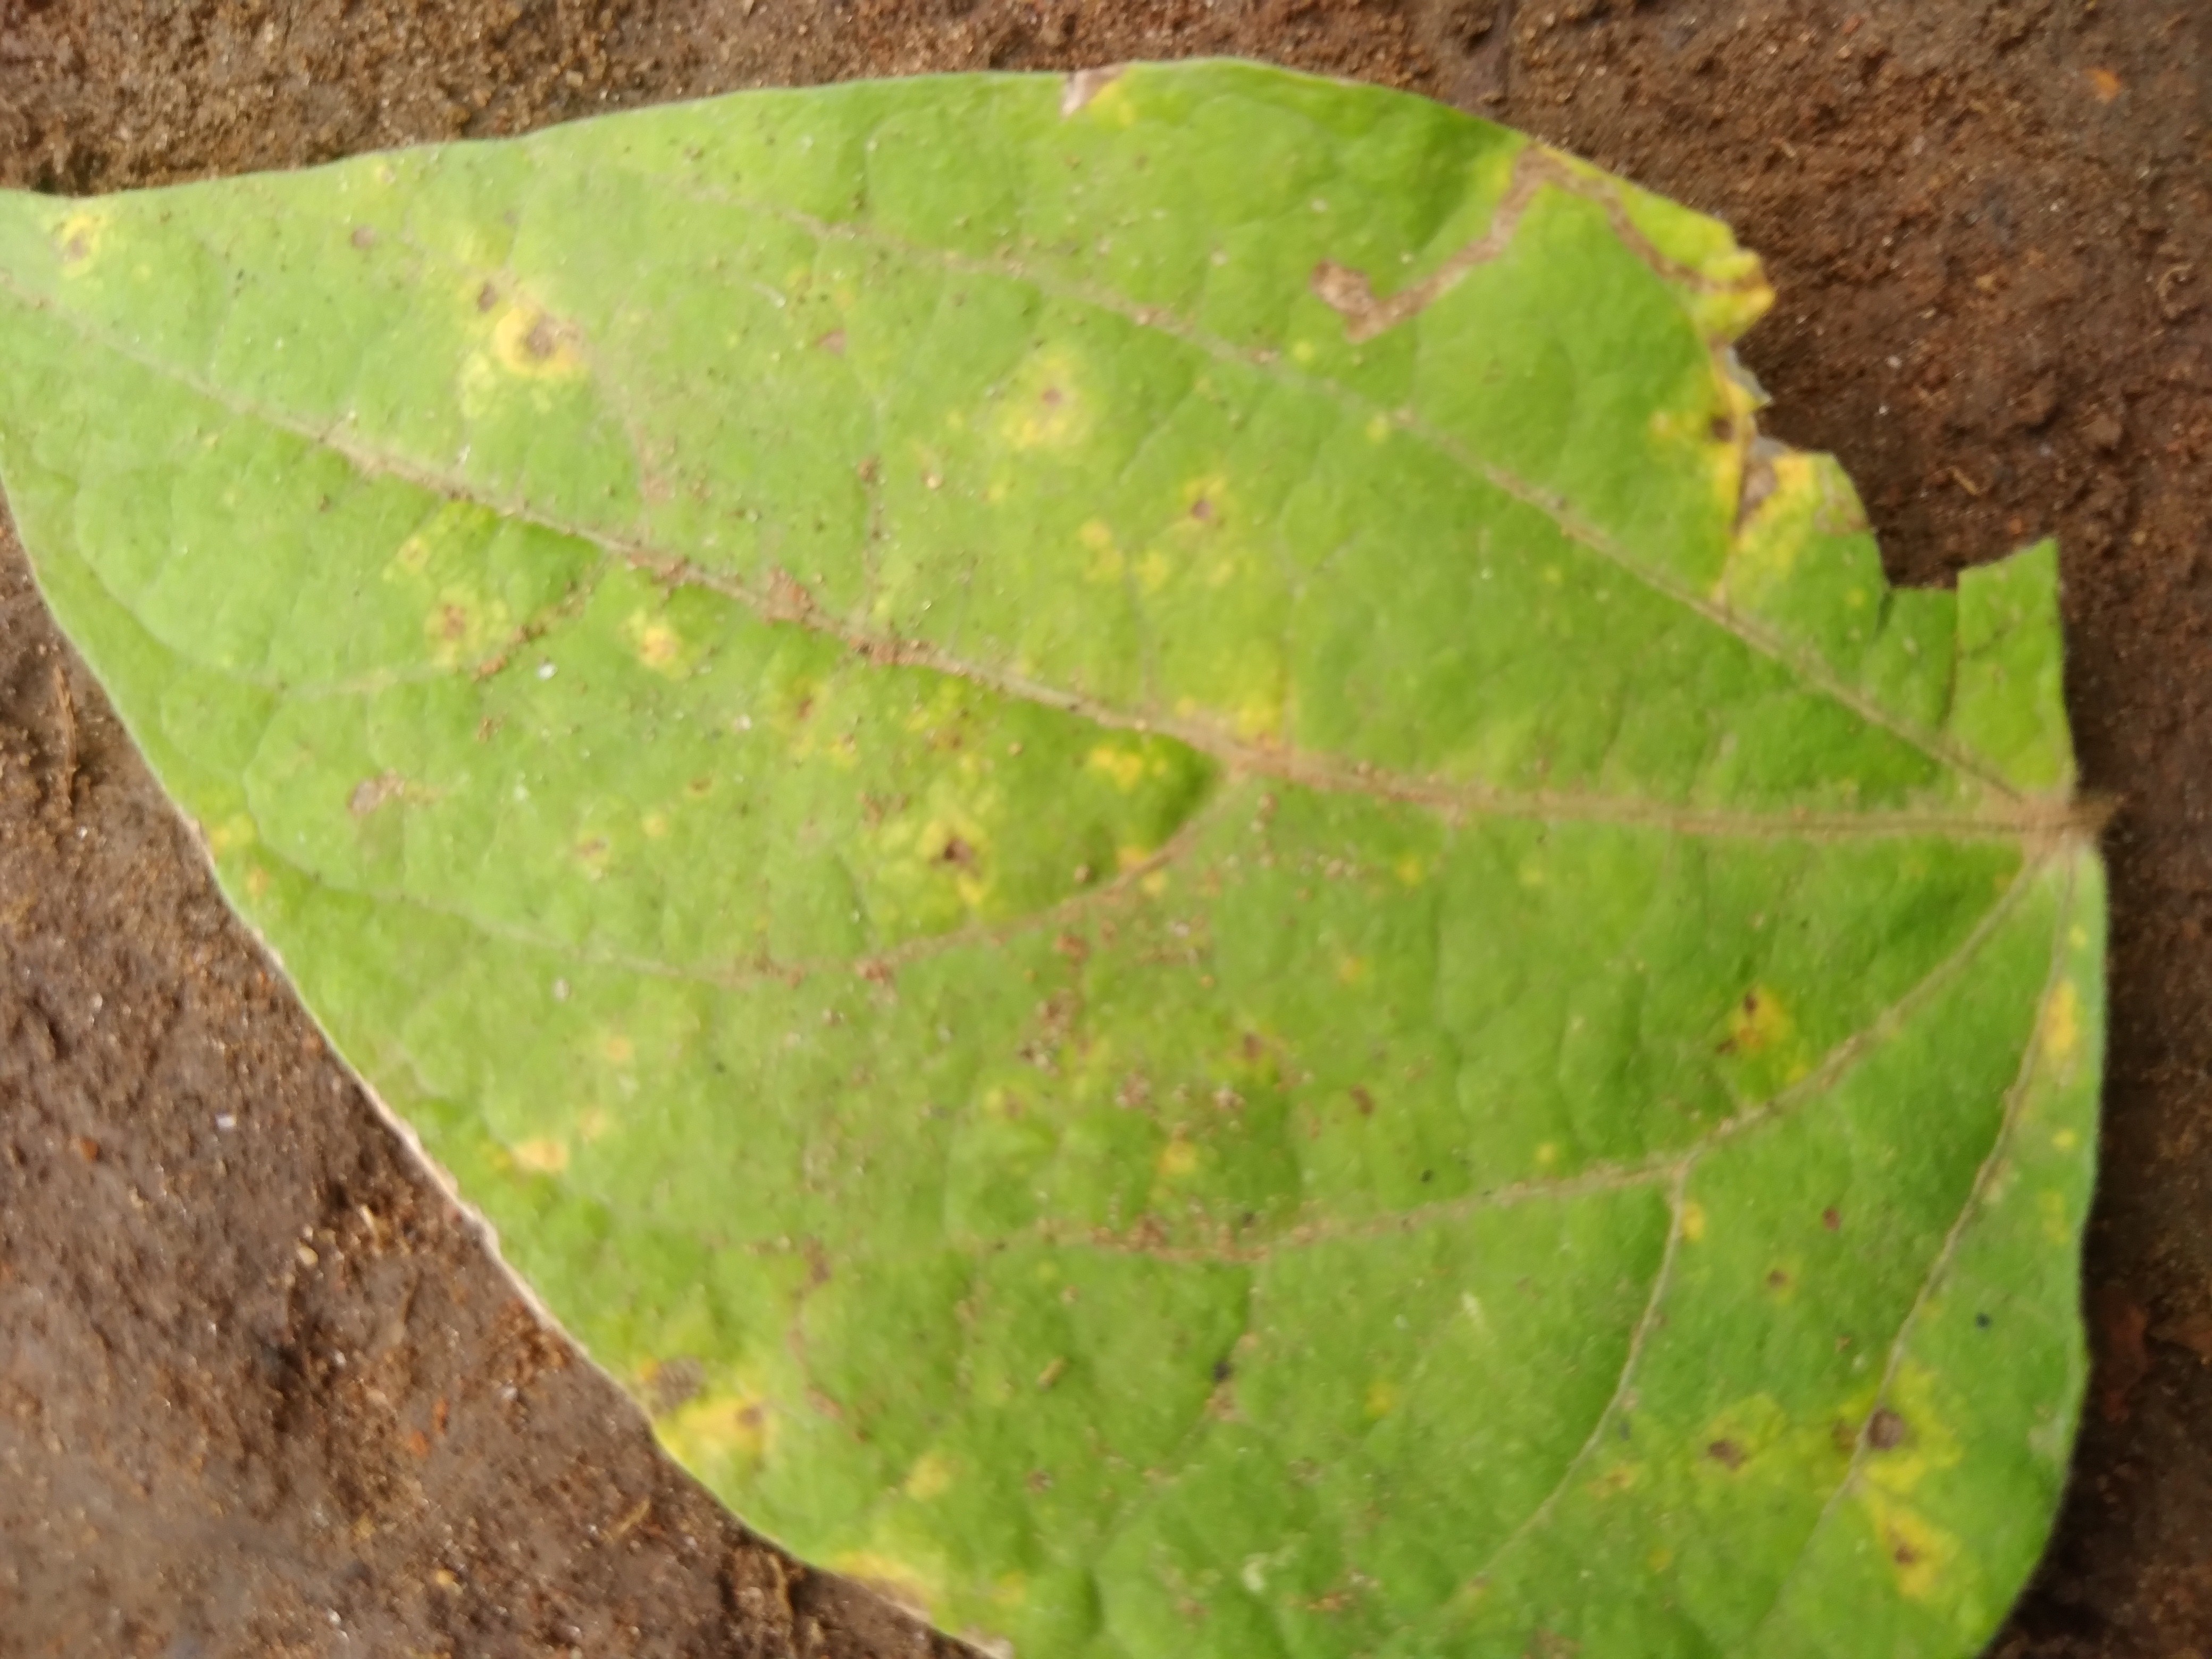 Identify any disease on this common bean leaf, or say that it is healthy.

rust
